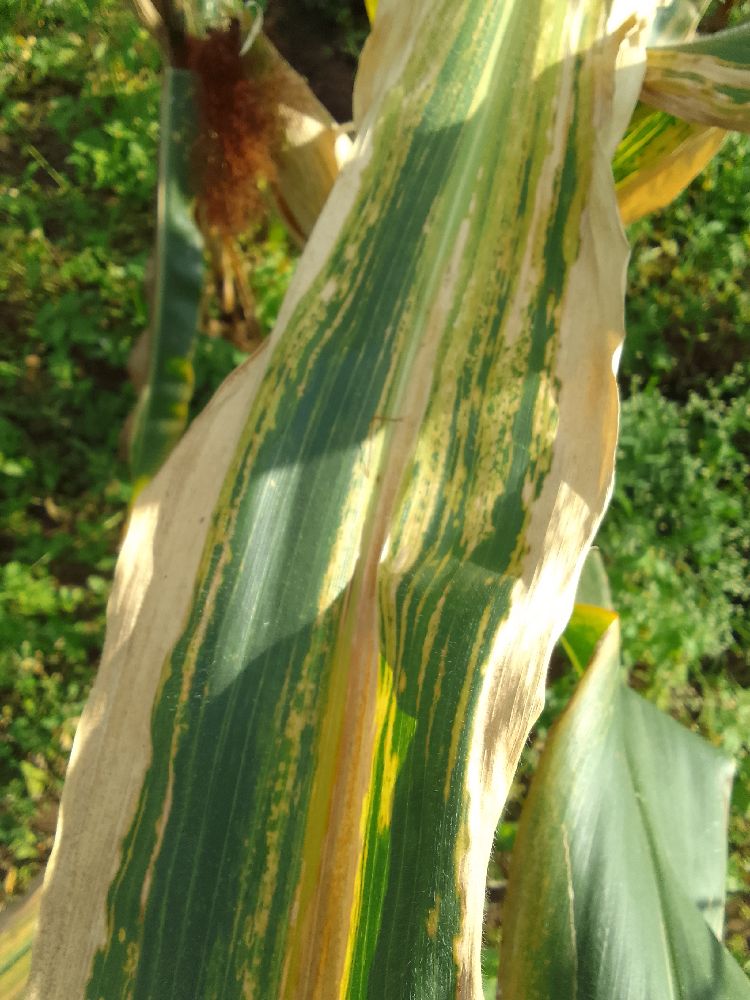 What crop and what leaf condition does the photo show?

maize, maize lethal necrosis
